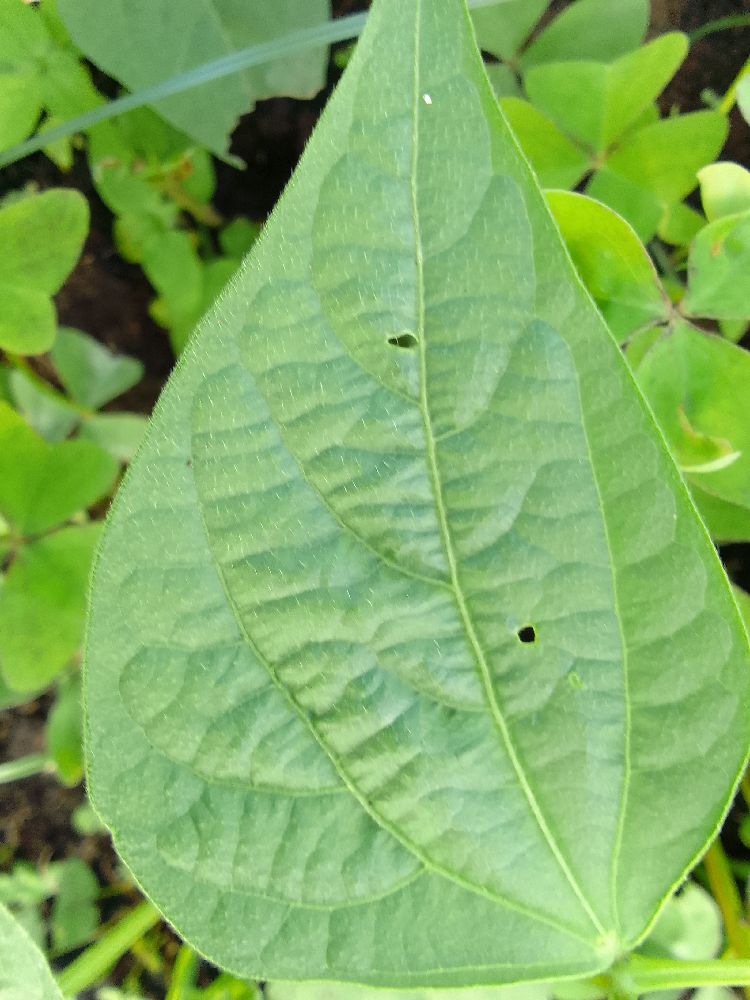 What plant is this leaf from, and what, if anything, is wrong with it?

common bean, healthy
